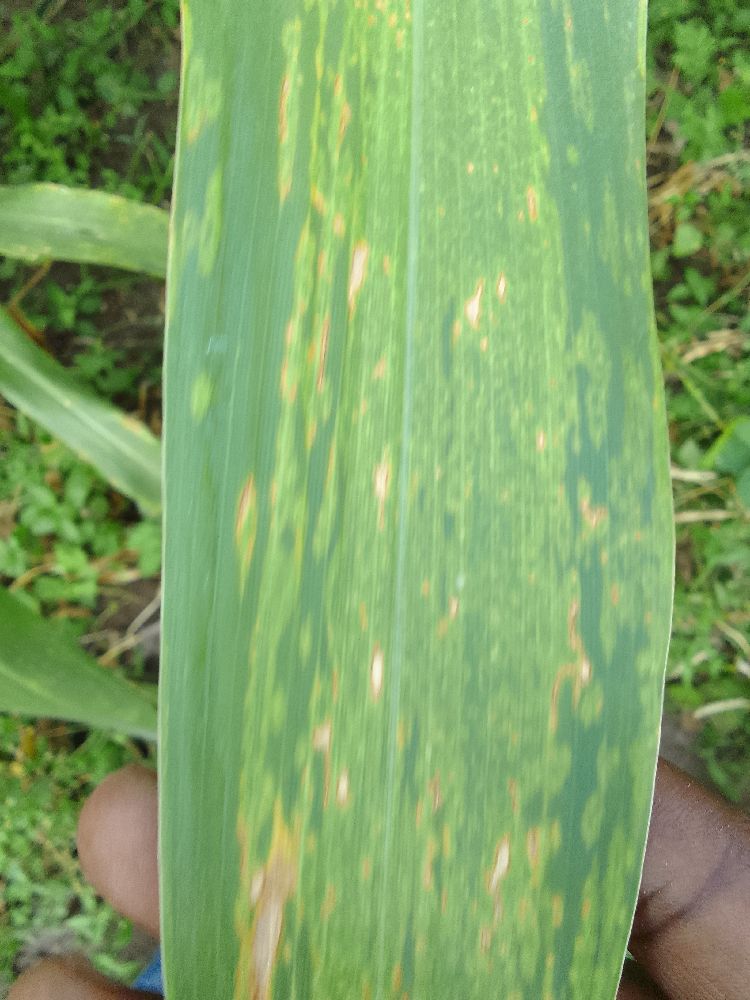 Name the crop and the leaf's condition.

maize, maize lethal necrosis
